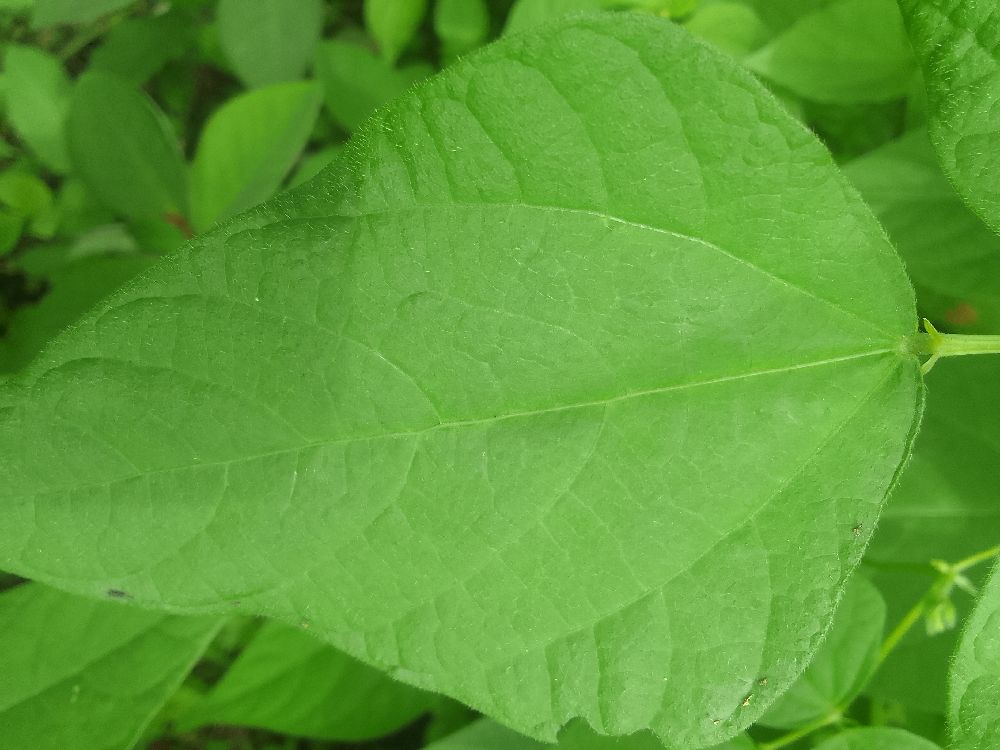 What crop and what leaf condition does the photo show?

common bean, healthy
